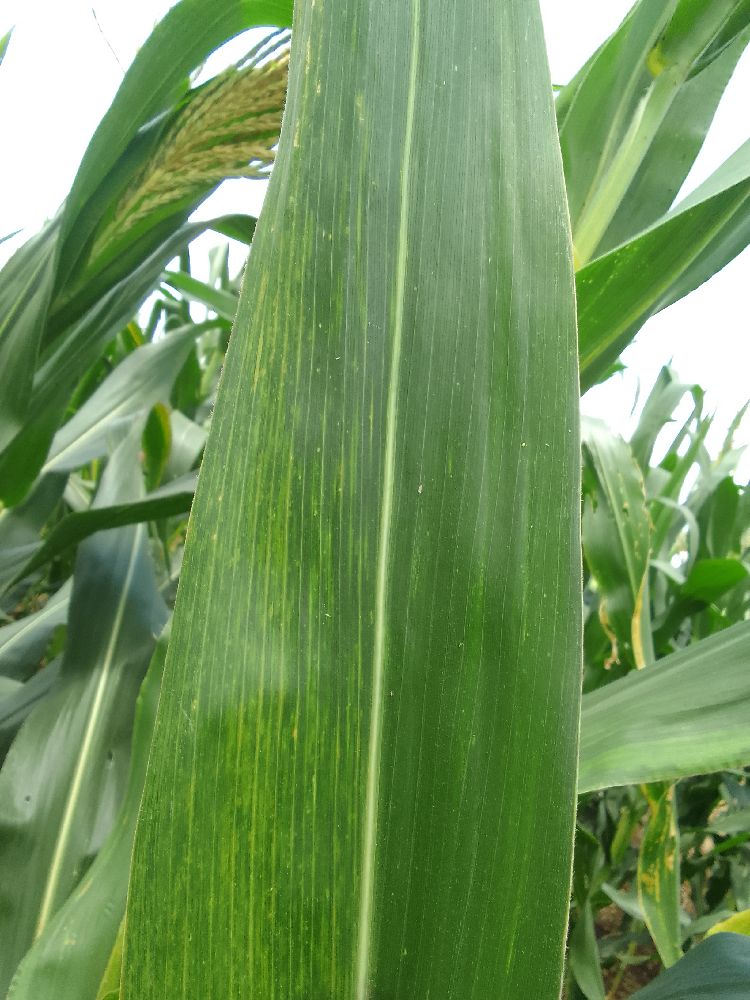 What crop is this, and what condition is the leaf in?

maize, maize lethal necrosis
